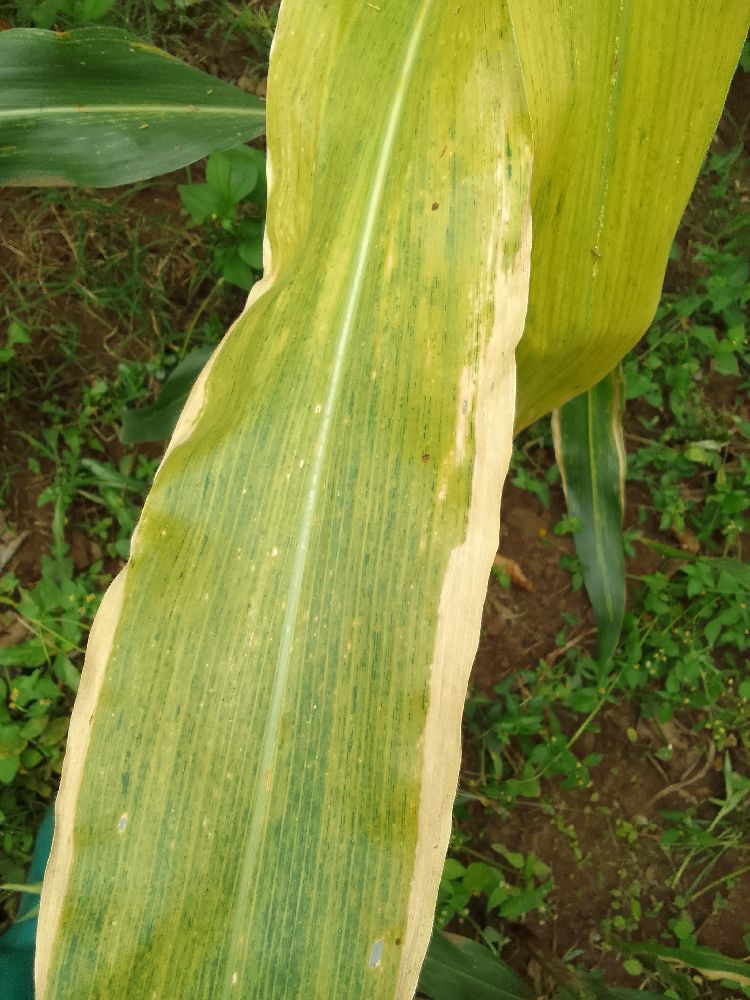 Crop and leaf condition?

maize, maize lethal necrosis
